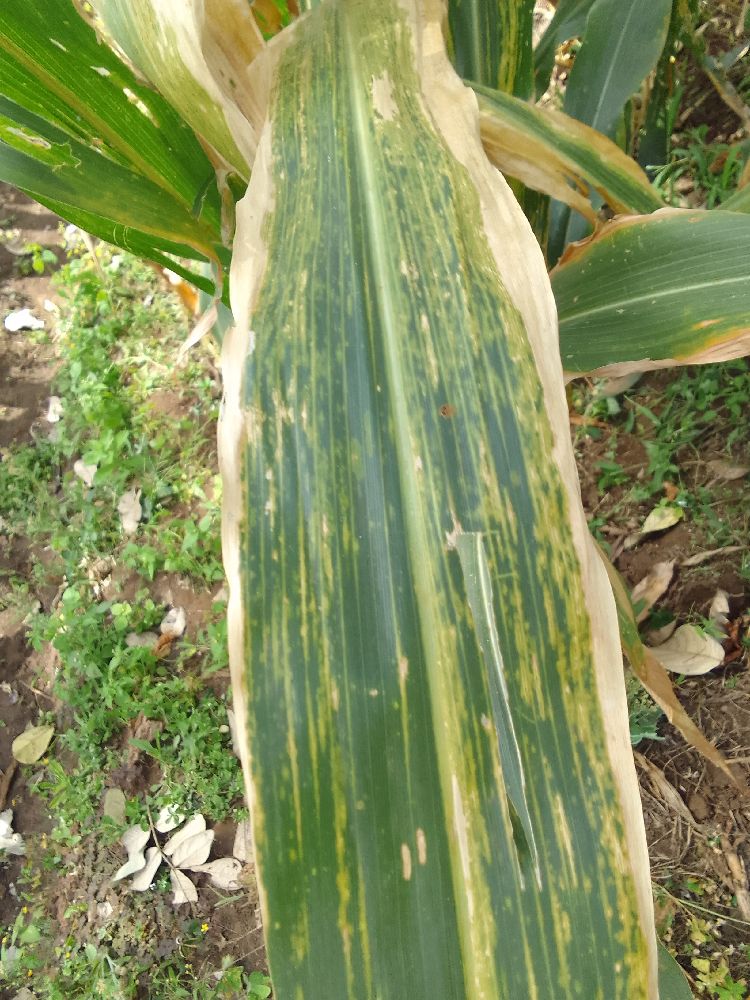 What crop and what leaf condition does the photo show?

maize, maize lethal necrosis
